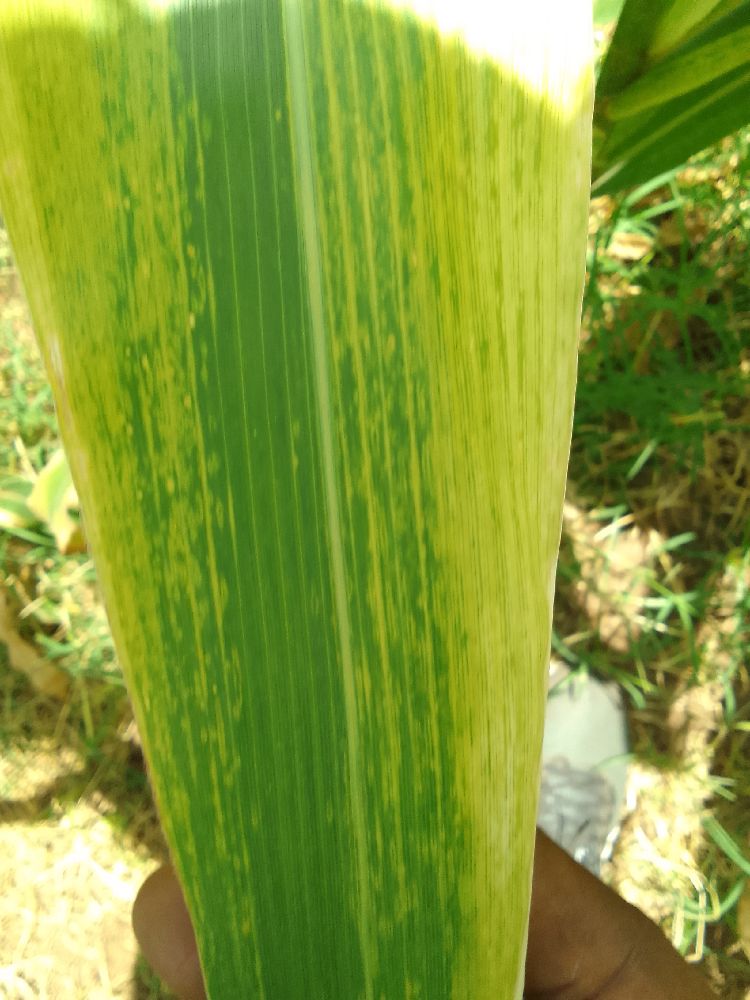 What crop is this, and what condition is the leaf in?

maize, maize lethal necrosis
